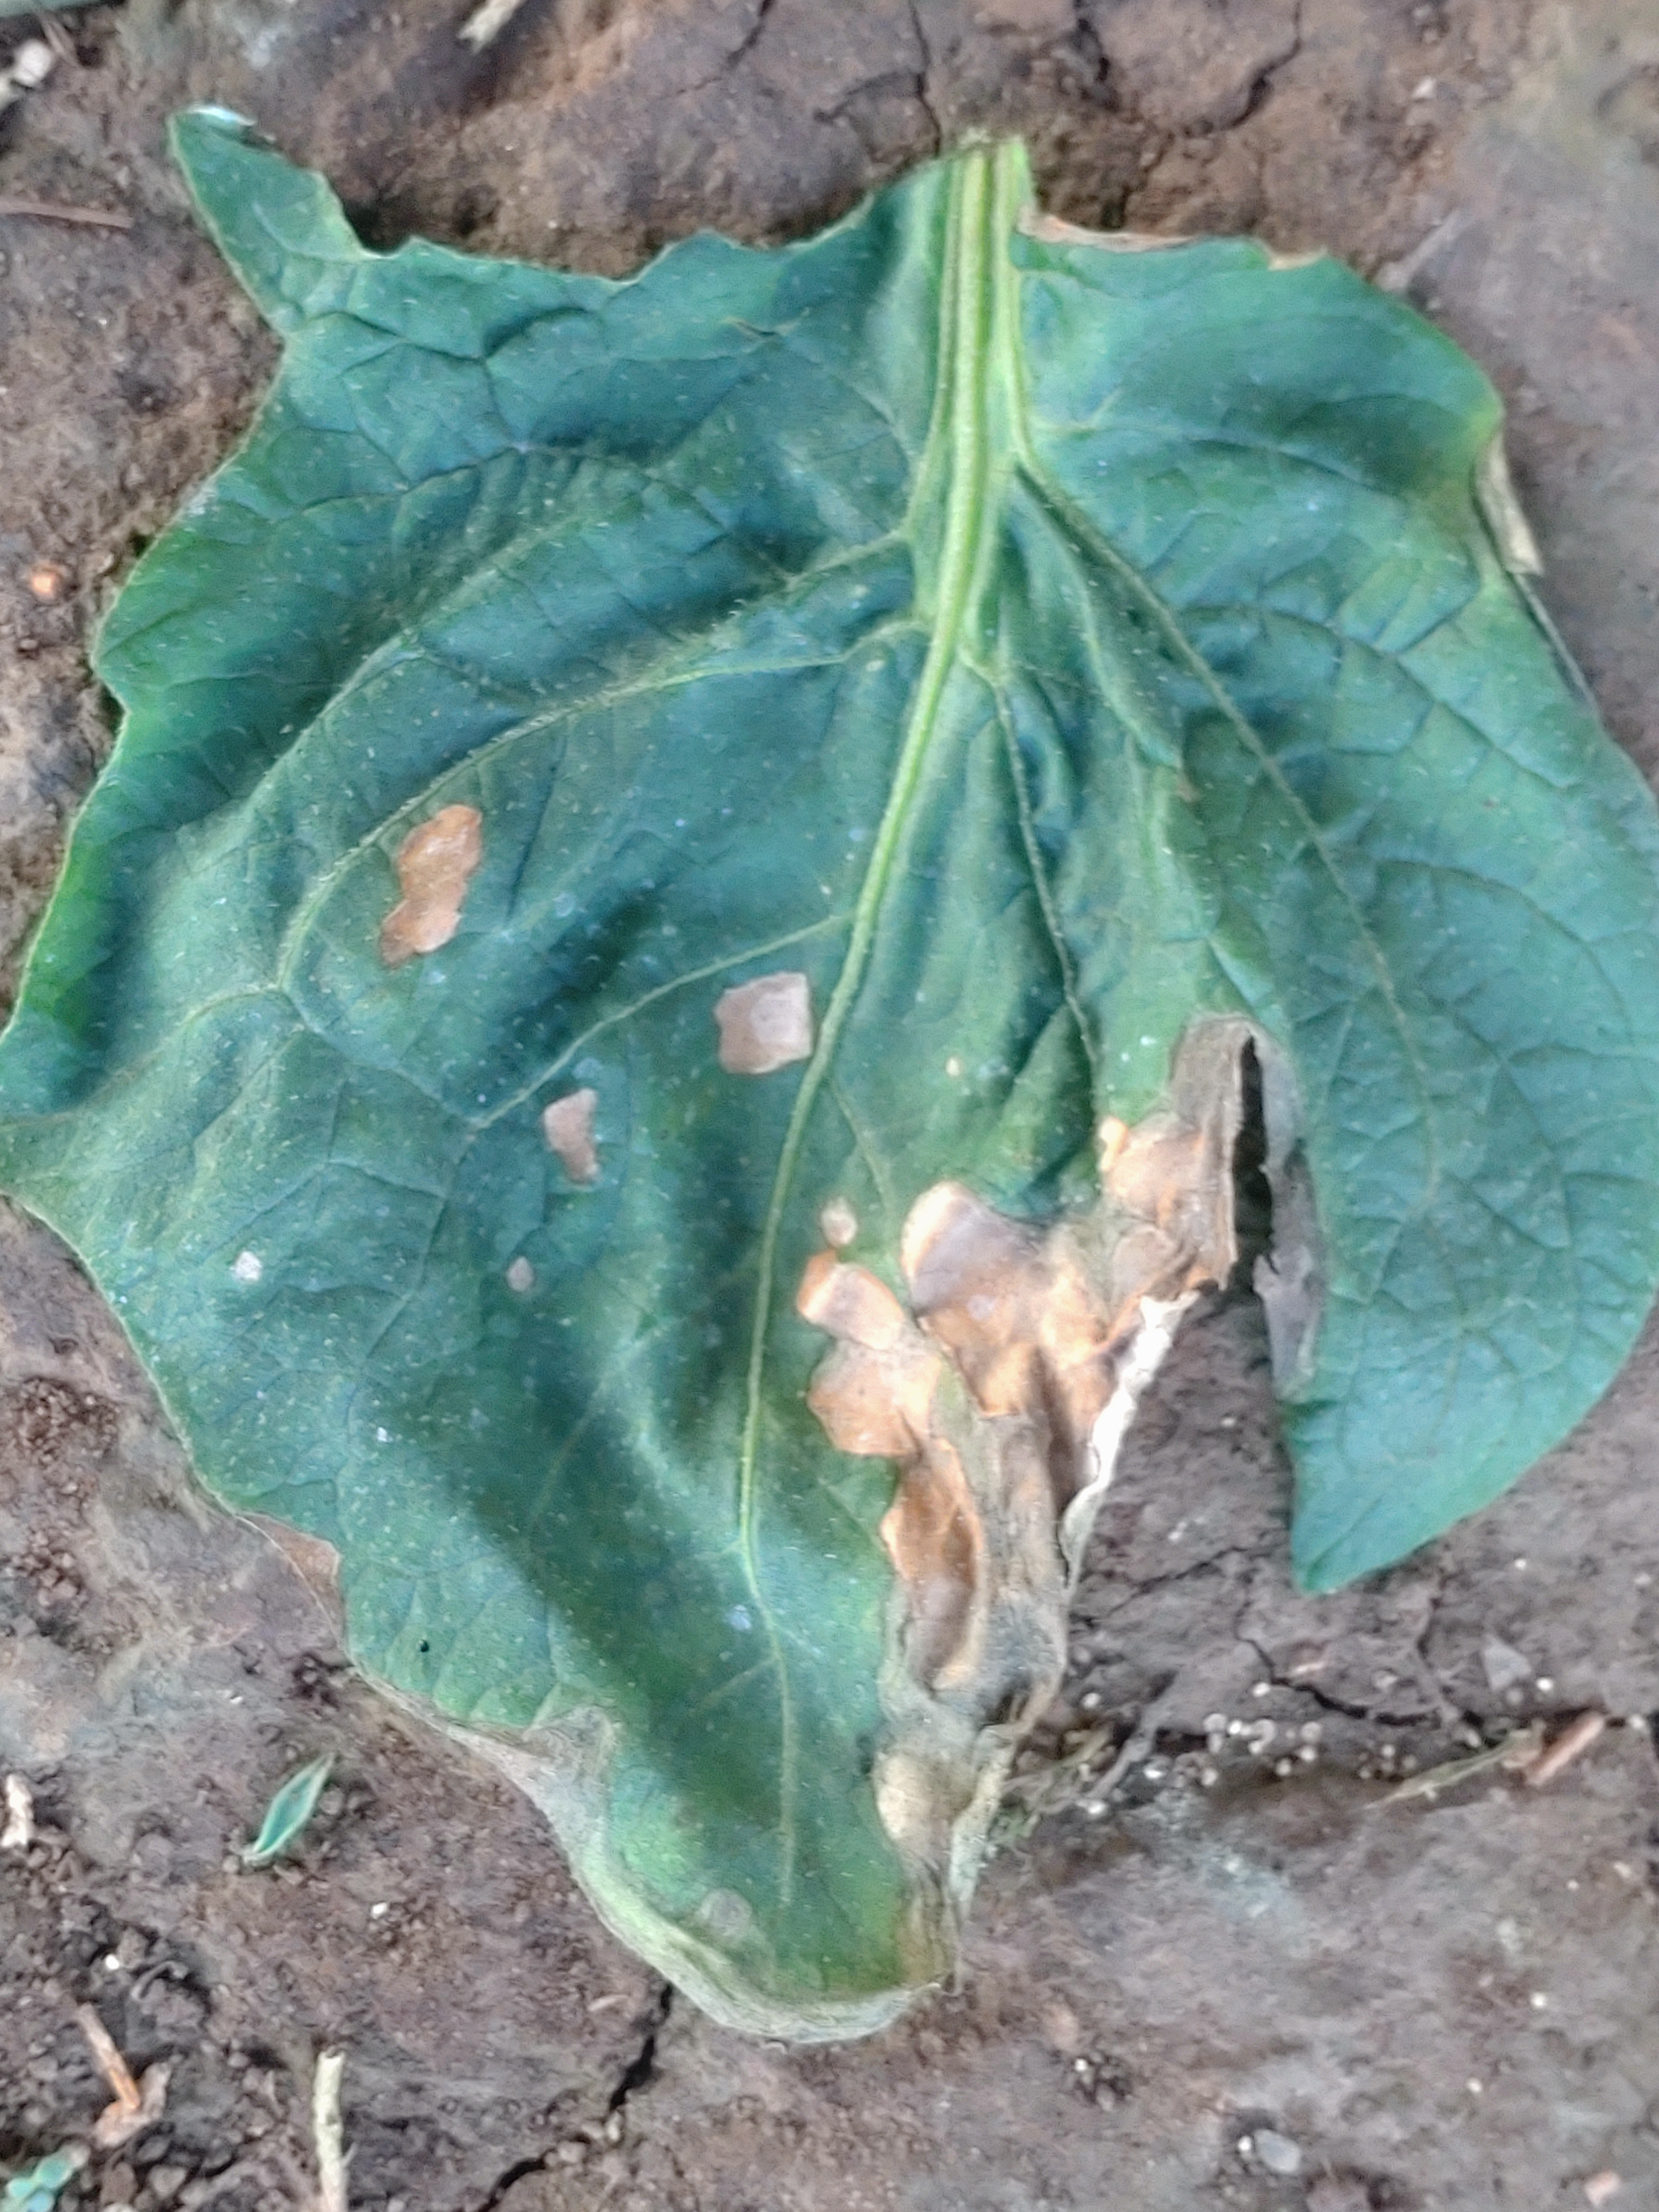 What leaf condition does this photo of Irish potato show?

early blight
